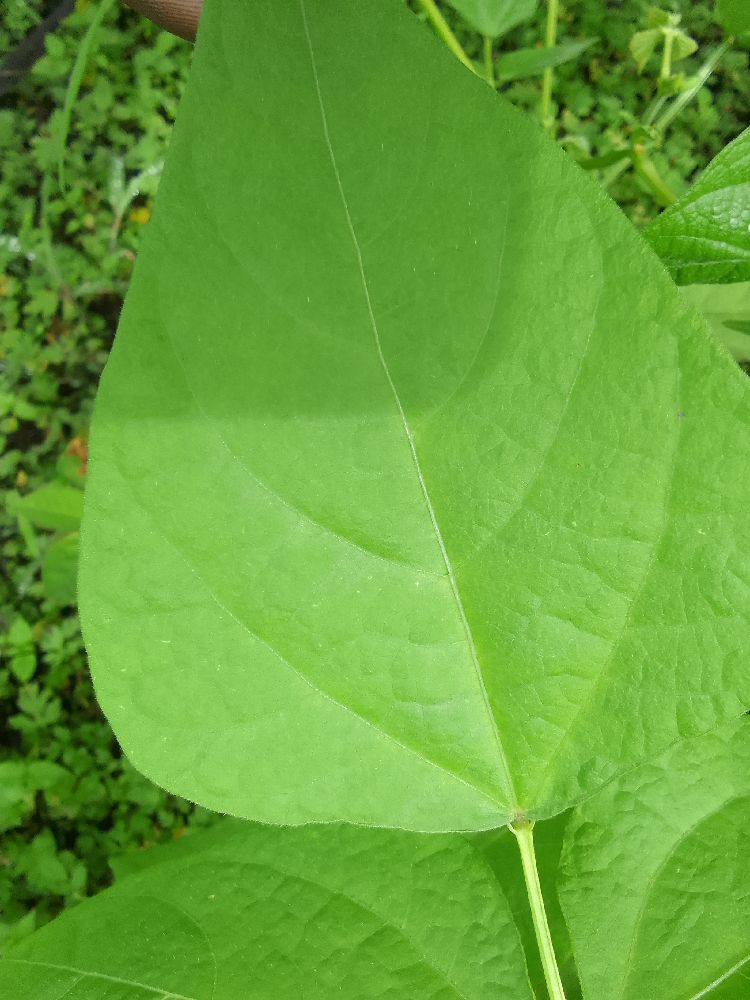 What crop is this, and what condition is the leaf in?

common bean, healthy
